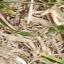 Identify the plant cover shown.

grass
